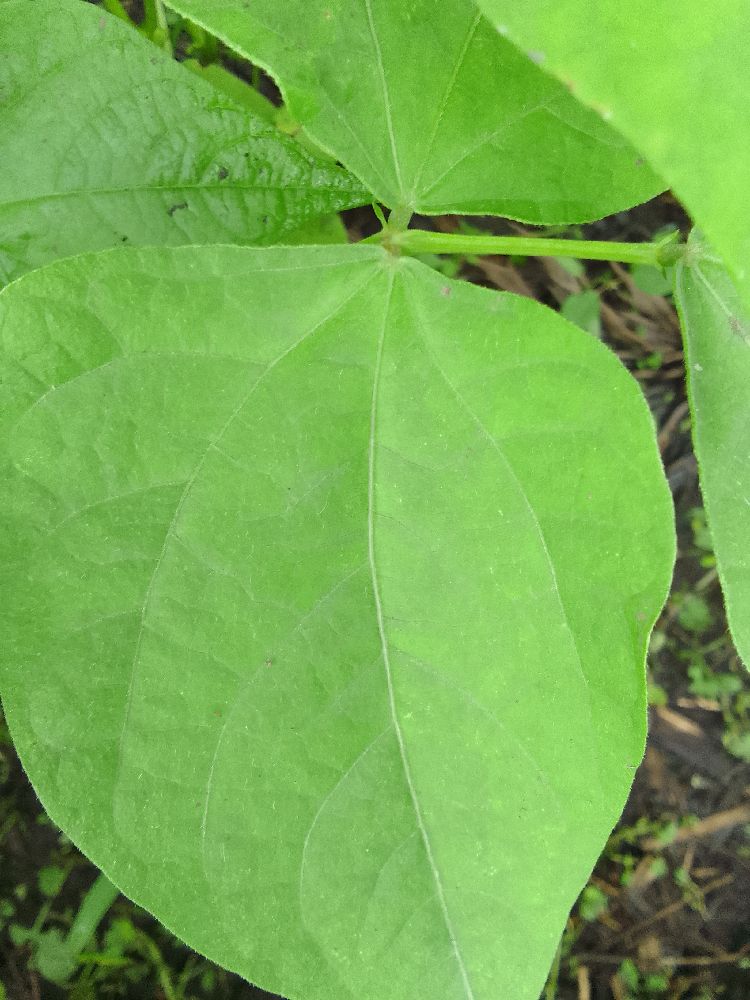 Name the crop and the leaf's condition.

common bean, healthy
